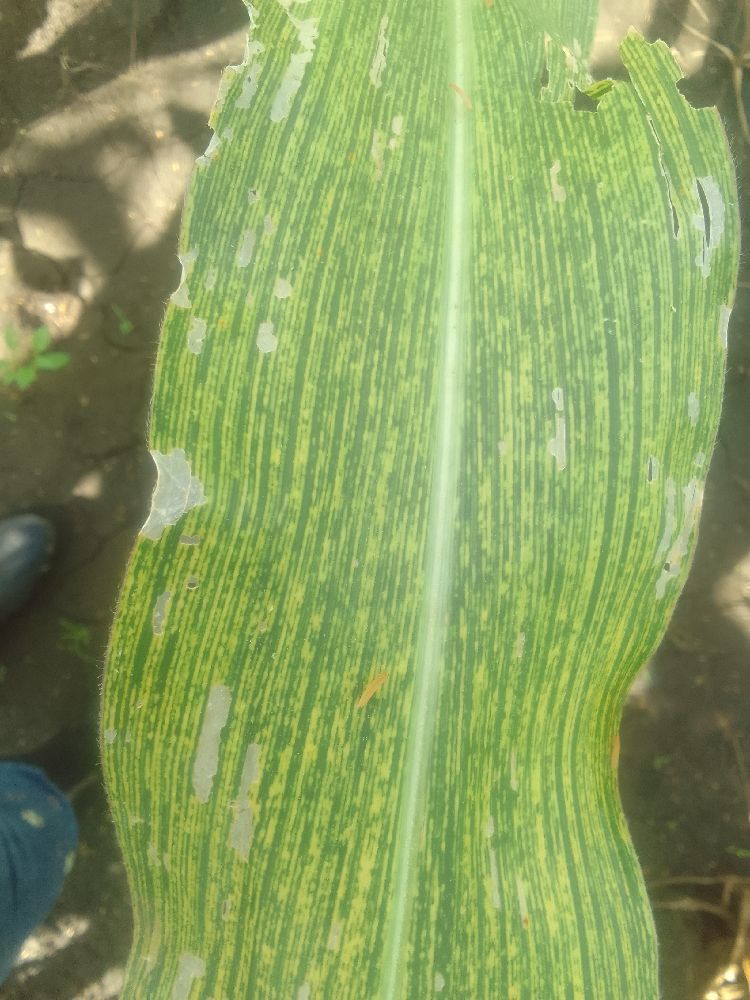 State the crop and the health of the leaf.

maize, maize streak virus
